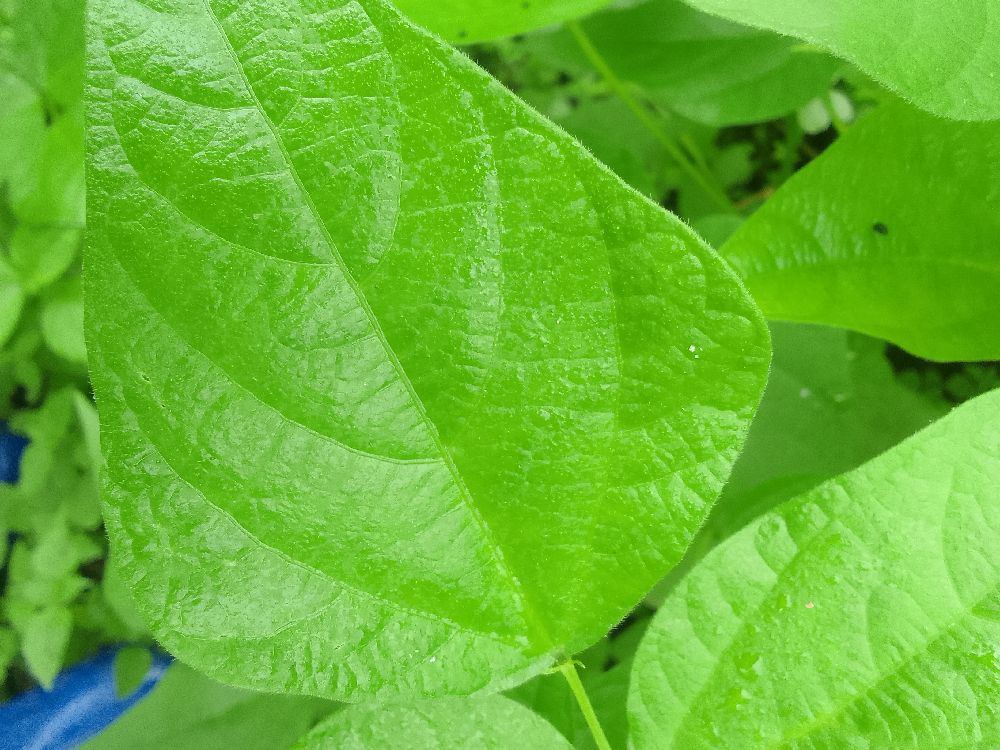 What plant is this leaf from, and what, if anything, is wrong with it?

common bean, healthy
